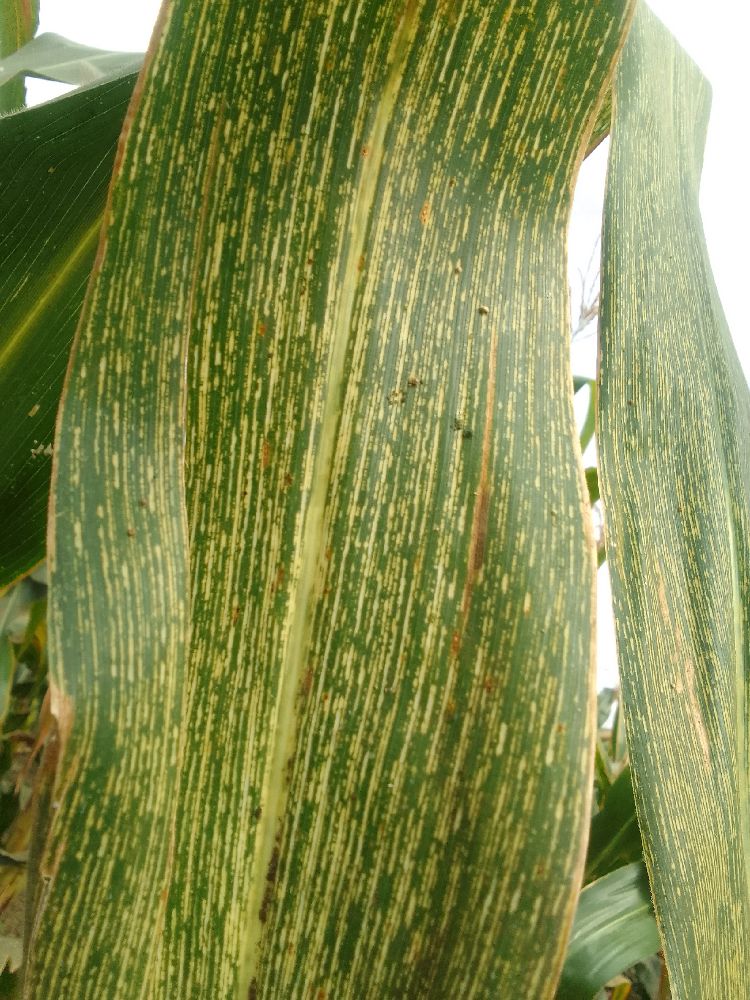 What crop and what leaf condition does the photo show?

maize, maize streak virus
